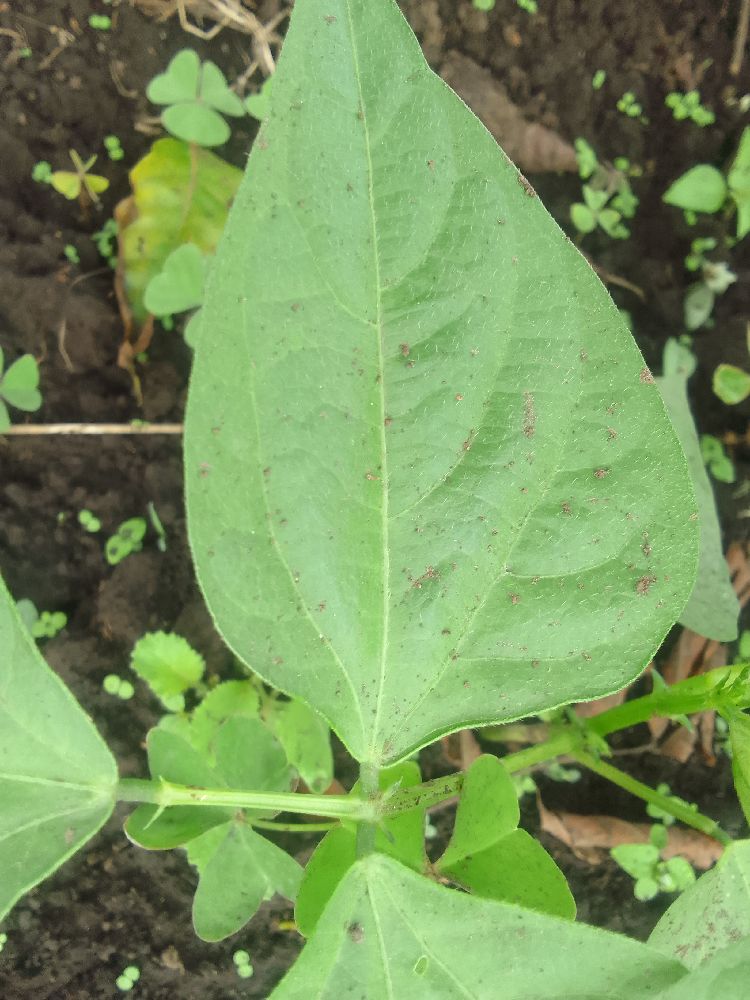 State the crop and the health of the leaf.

common bean, healthy
